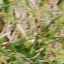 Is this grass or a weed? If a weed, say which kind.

grass
